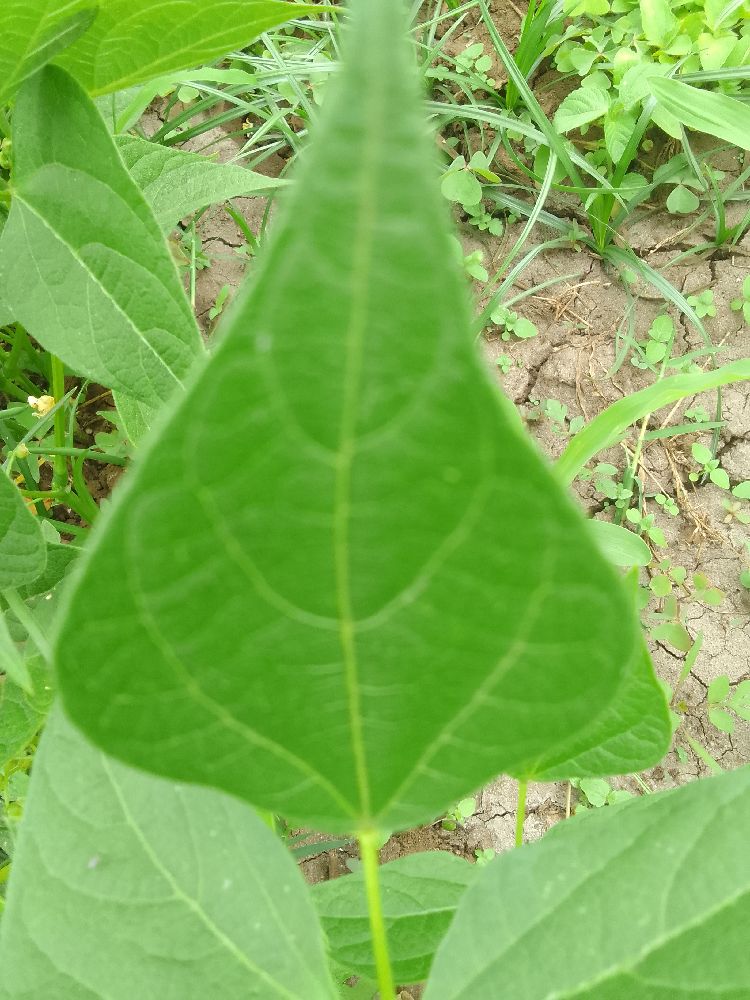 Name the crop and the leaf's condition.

common bean, healthy
